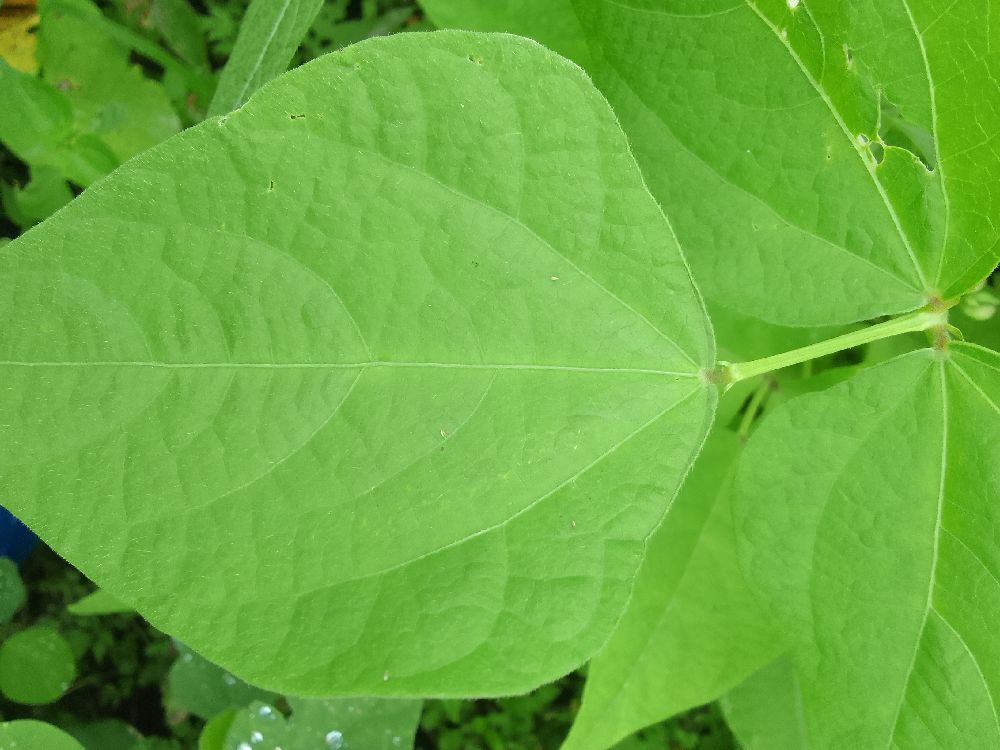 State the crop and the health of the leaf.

common bean, healthy
